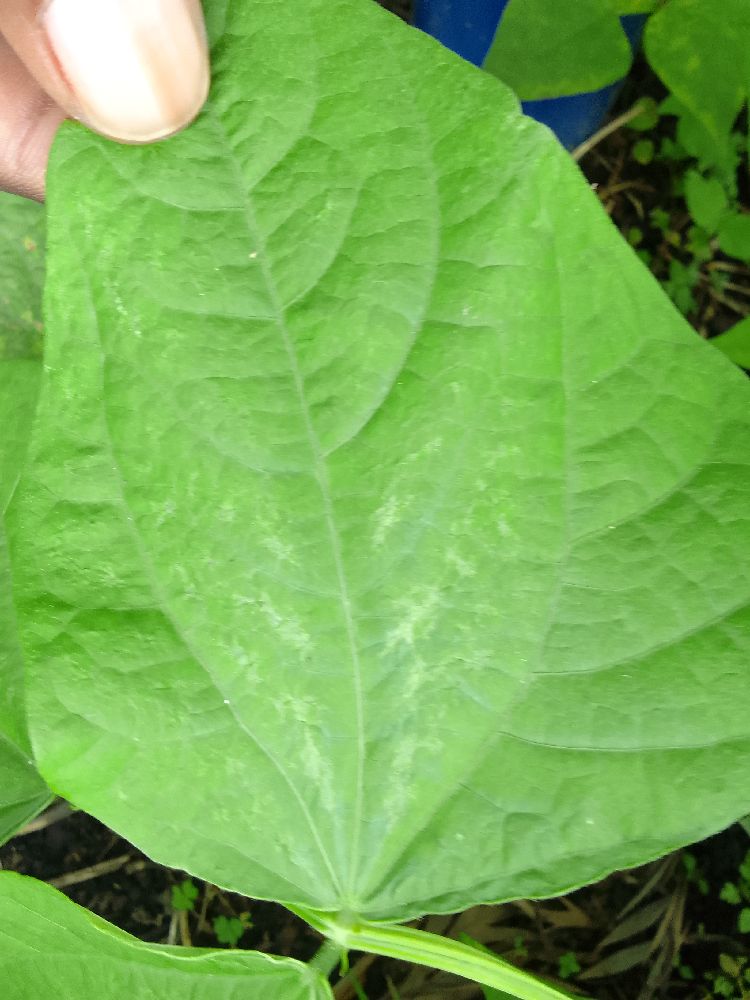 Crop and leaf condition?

common bean, healthy
